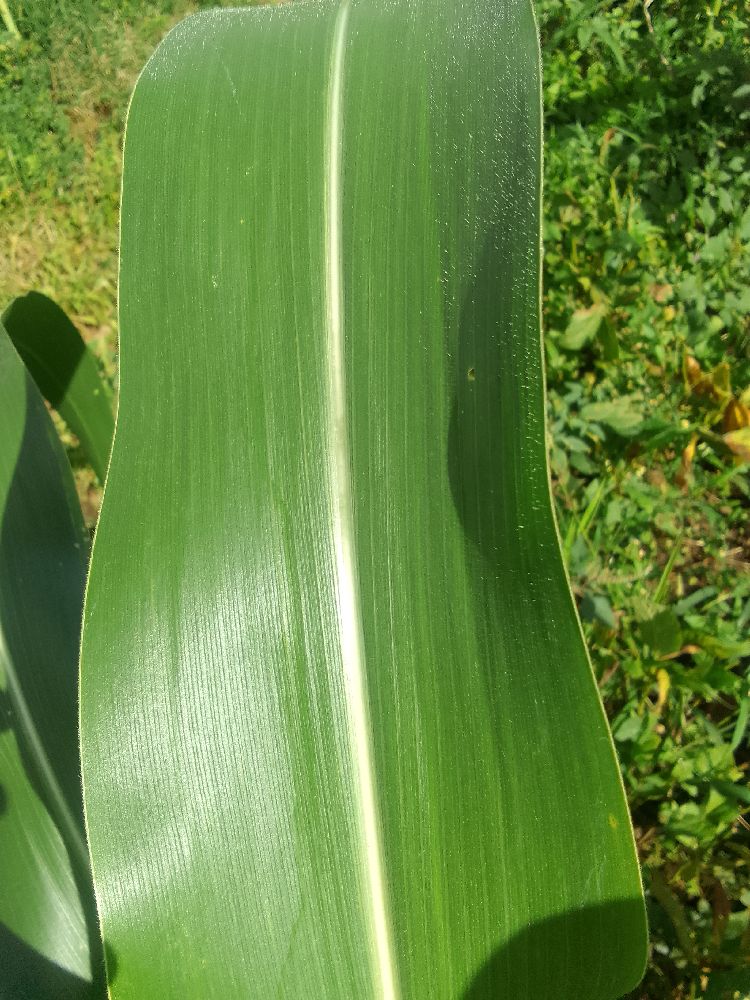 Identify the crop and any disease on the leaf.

maize, healthy
